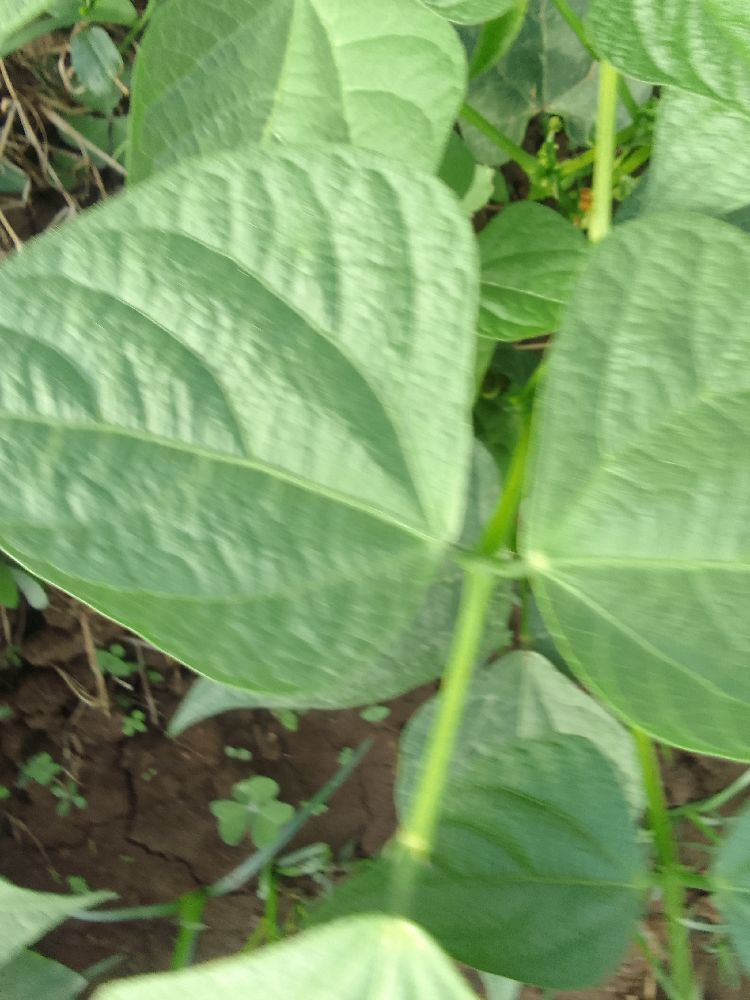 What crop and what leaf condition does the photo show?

common bean, healthy
